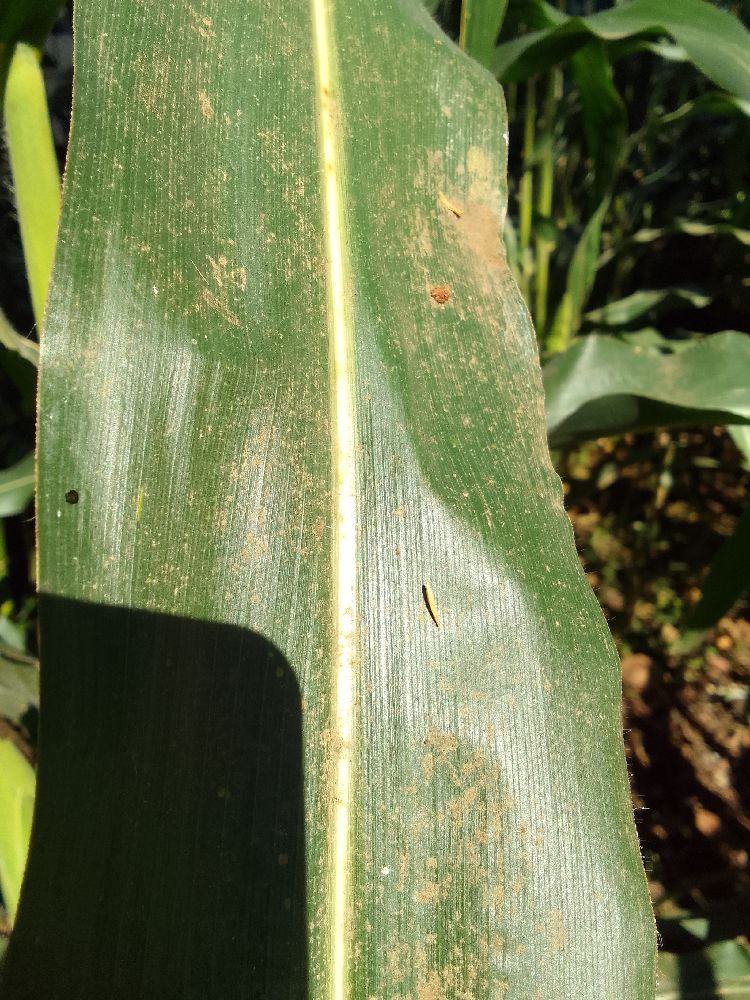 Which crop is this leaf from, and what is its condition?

maize, healthy
